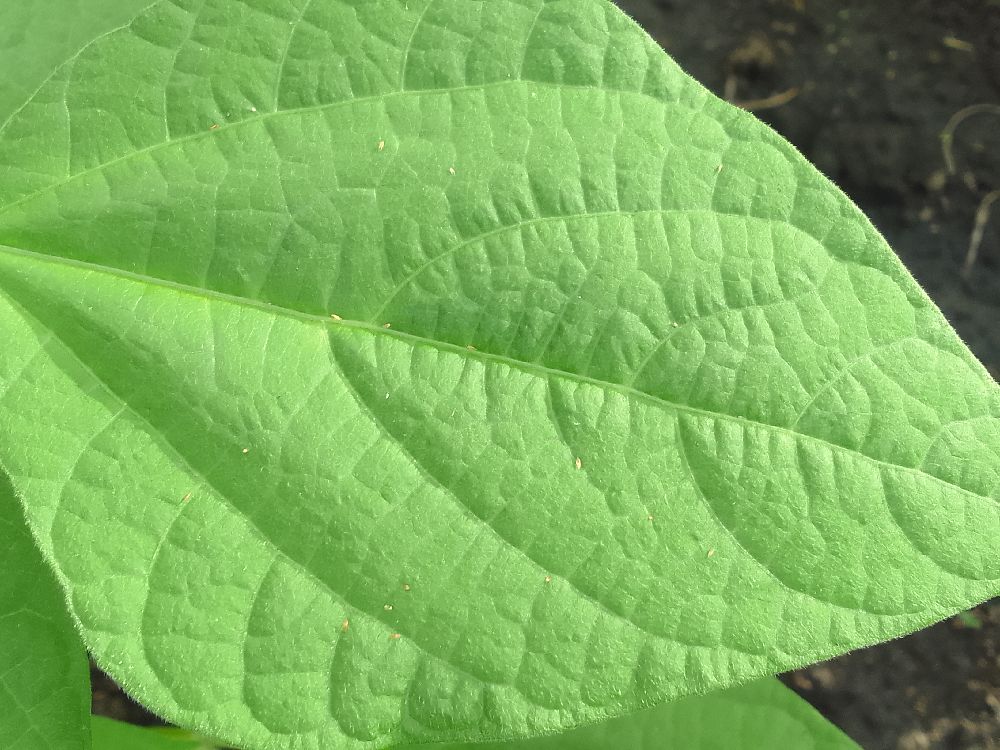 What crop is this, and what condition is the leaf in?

common bean, healthy
